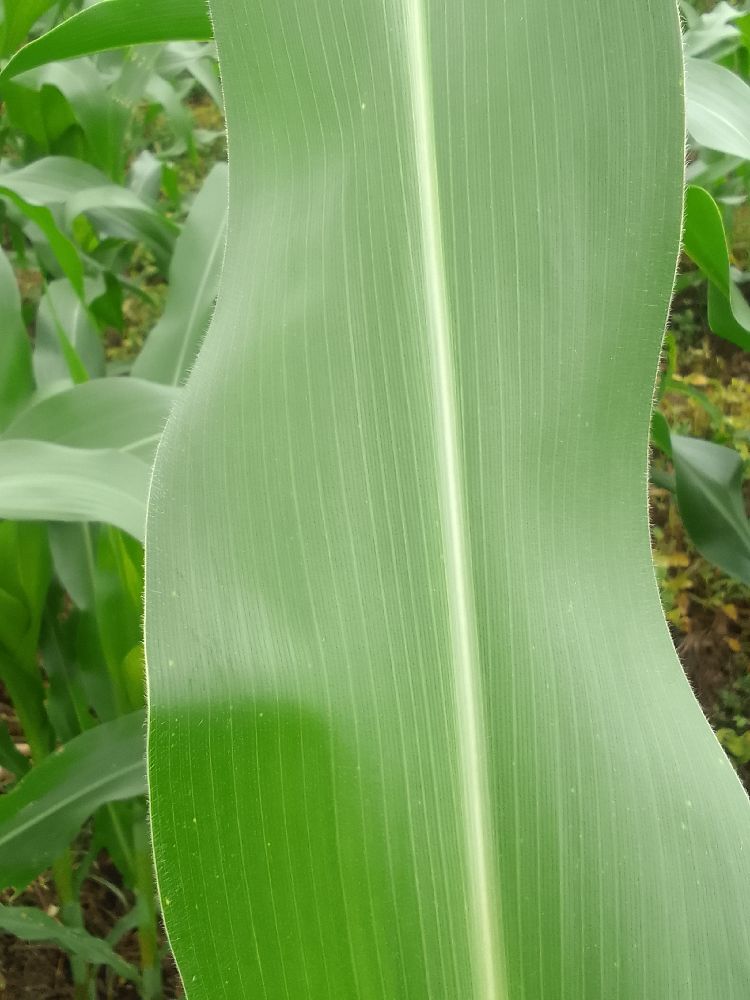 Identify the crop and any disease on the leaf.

maize, healthy
